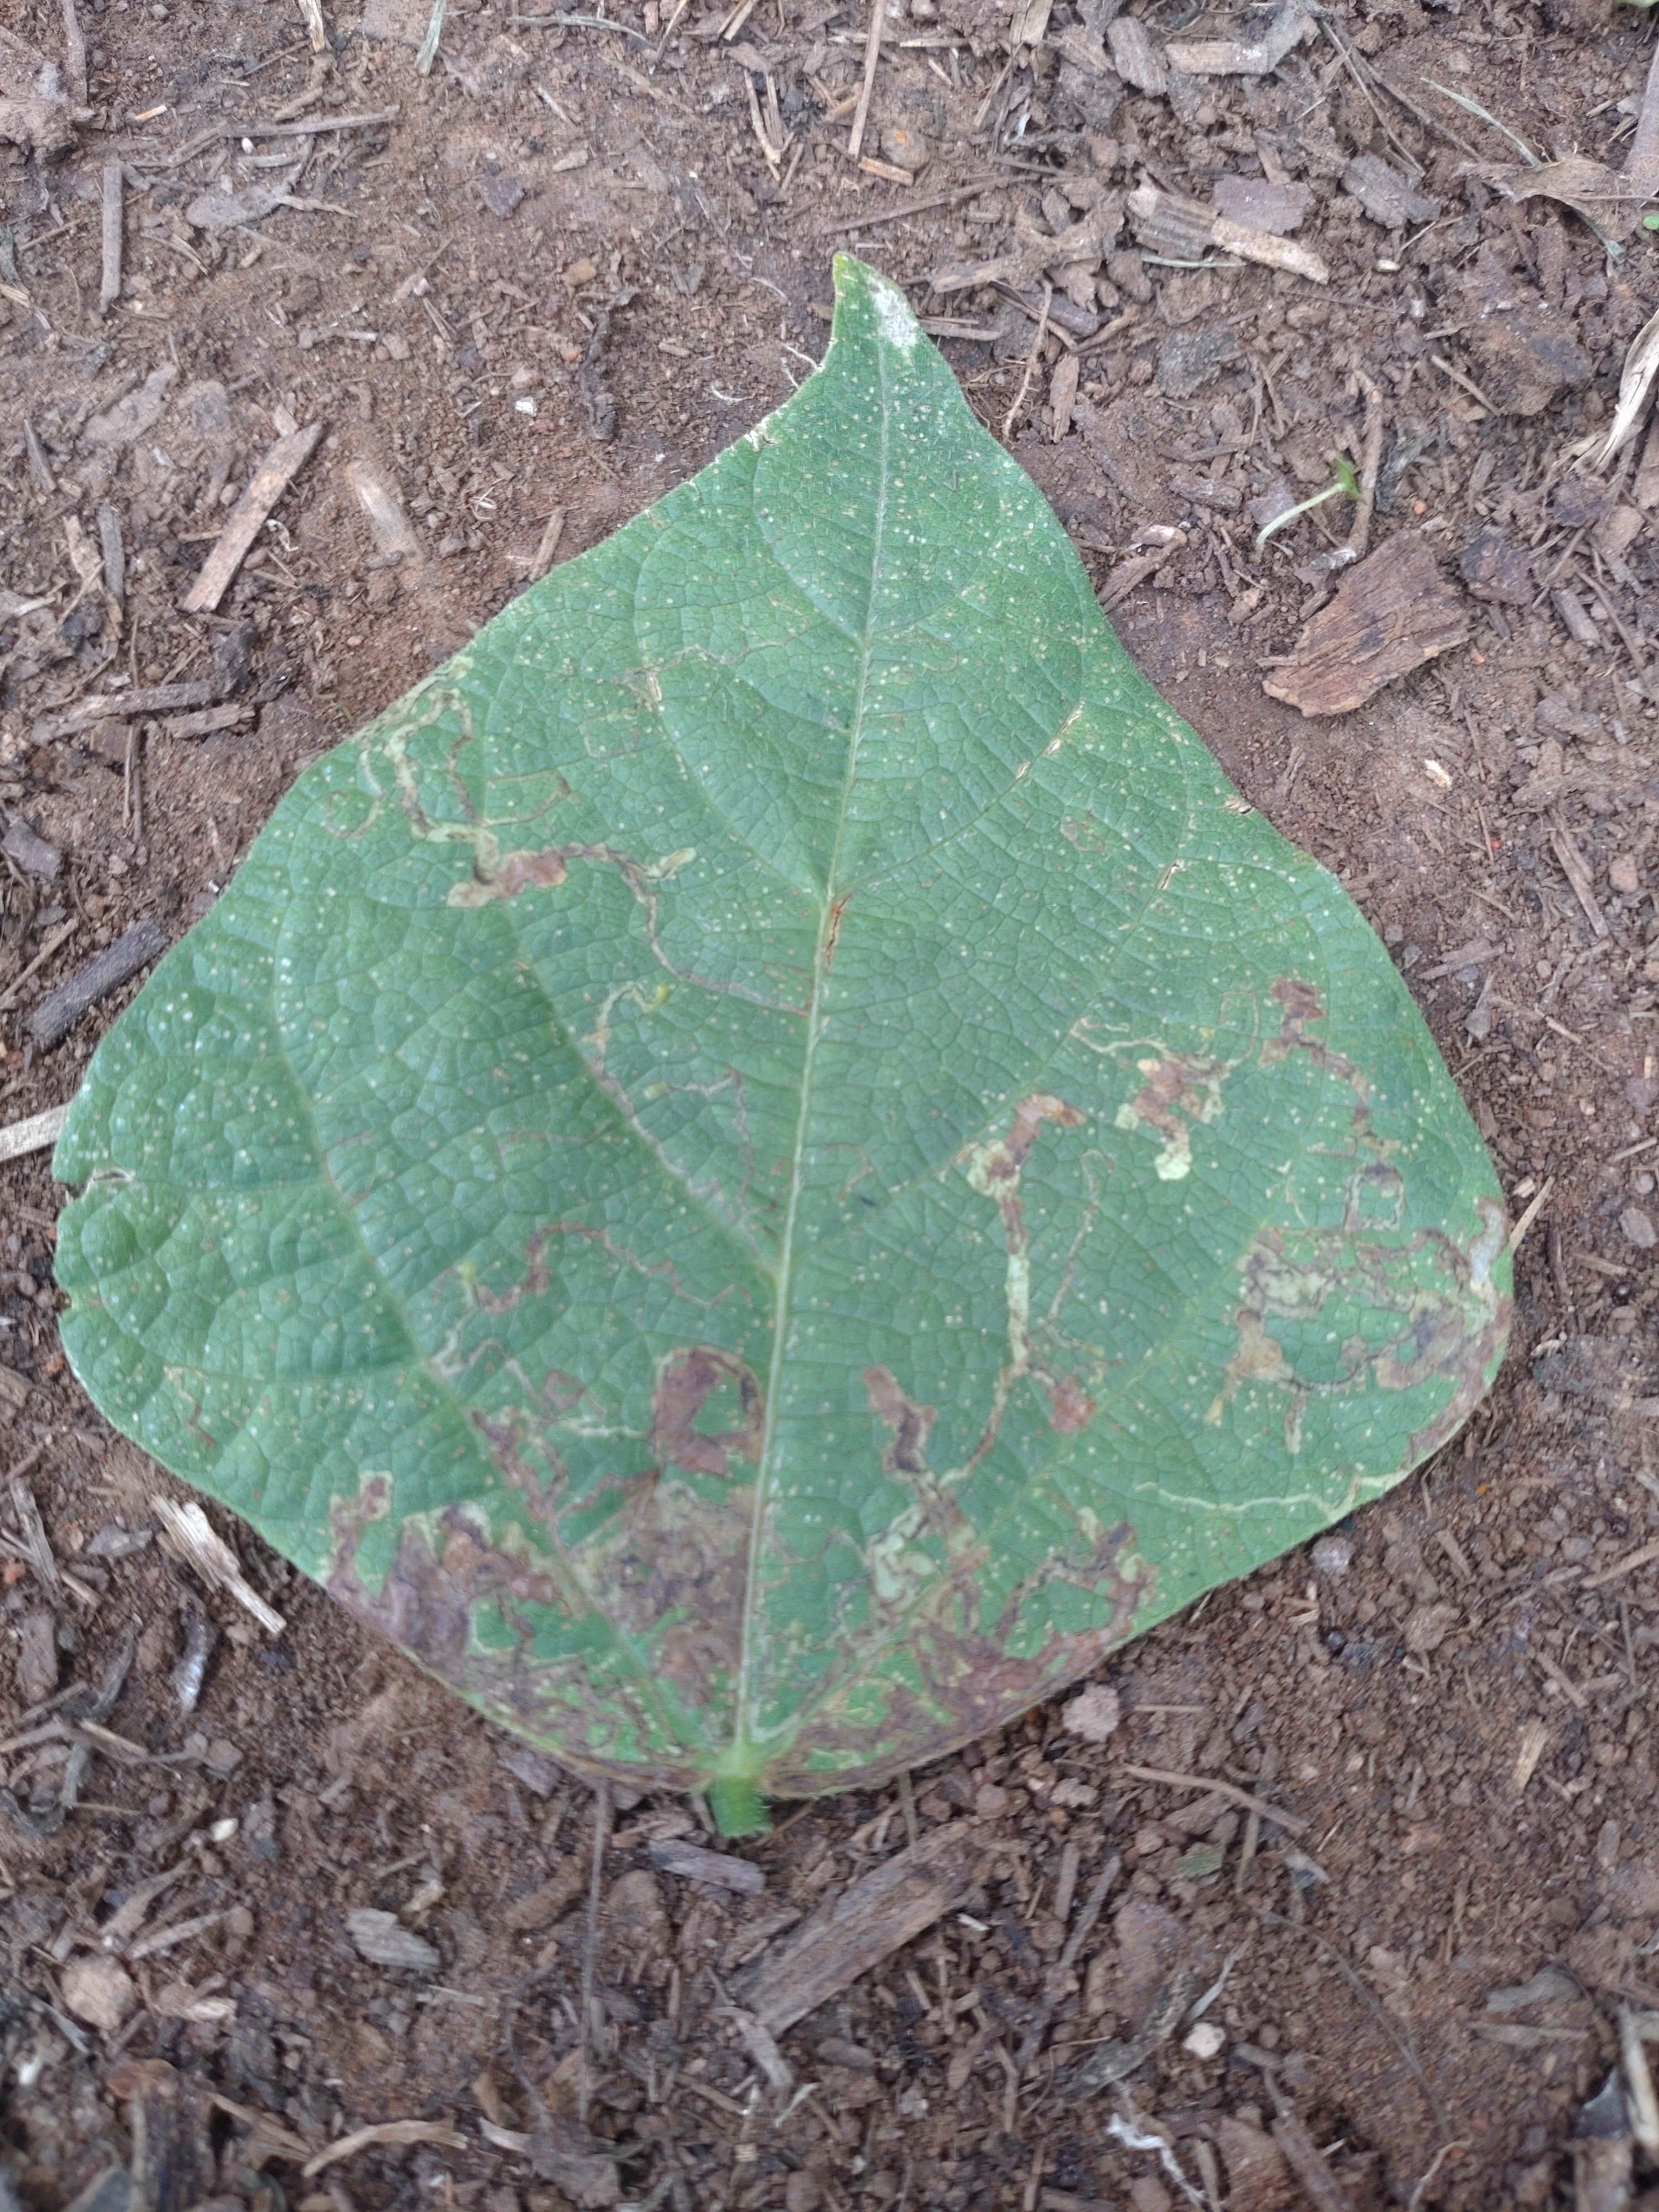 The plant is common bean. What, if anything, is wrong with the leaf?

anthracnose
